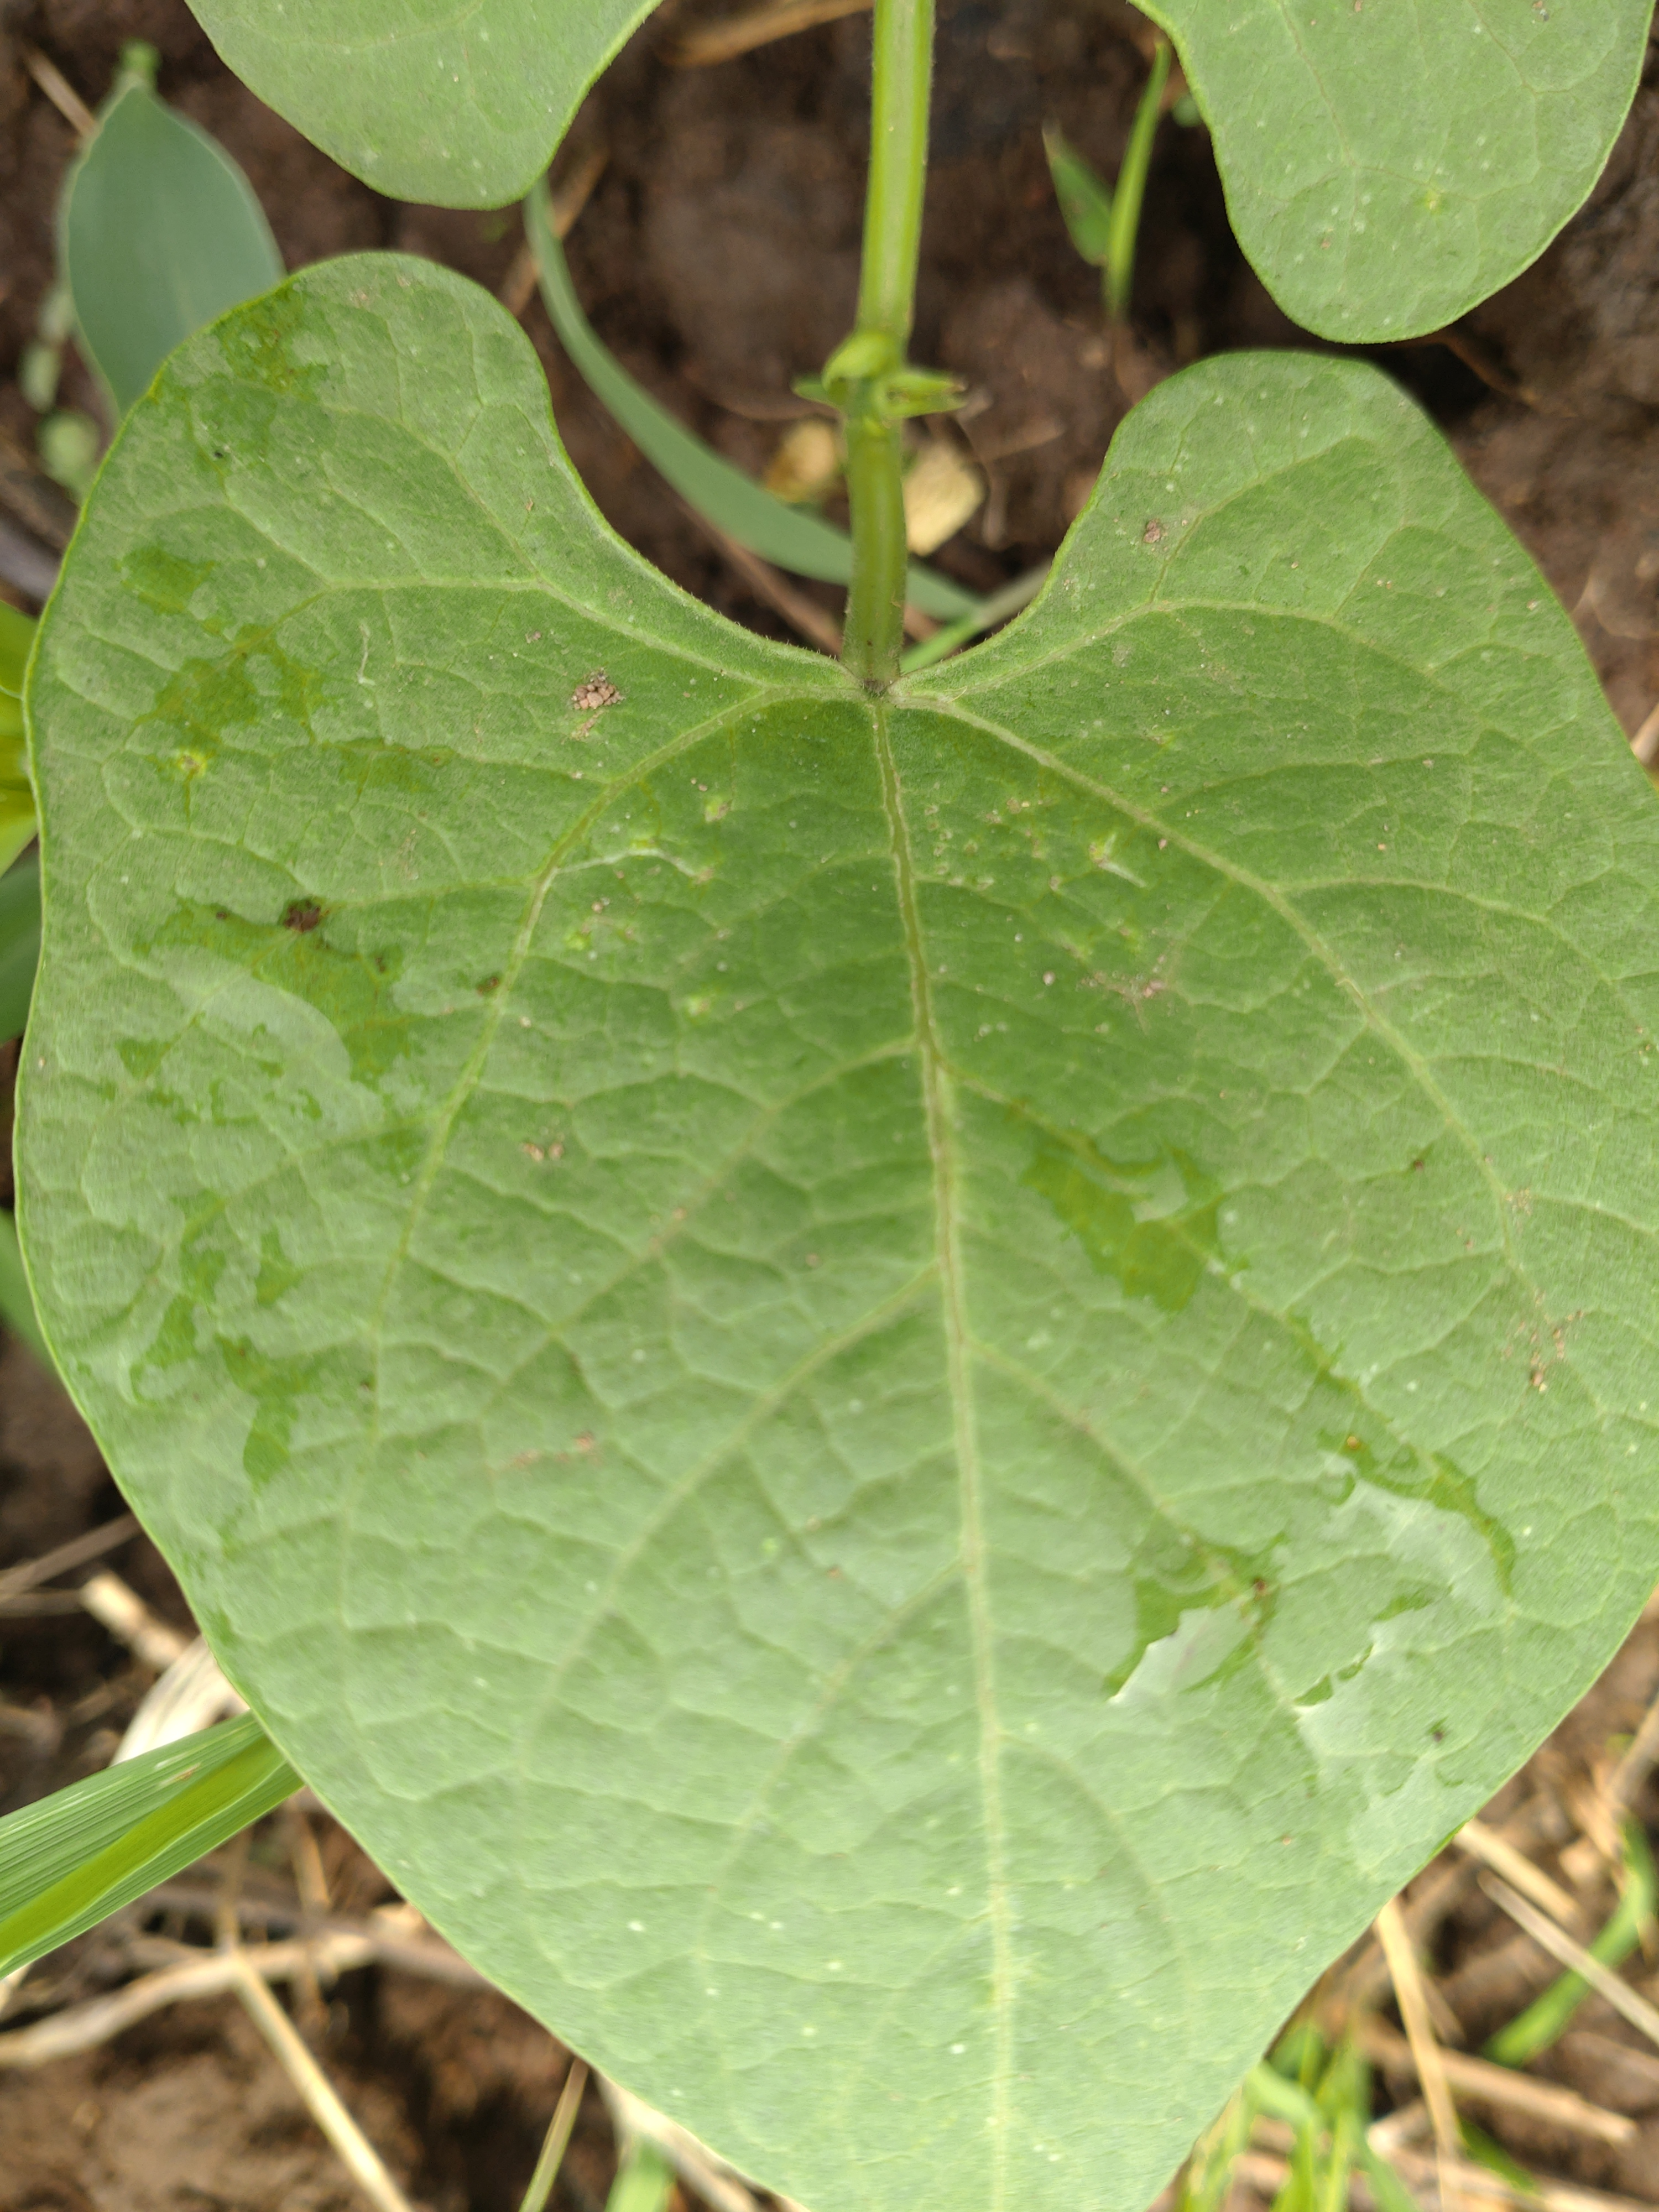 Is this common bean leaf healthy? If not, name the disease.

healthy
